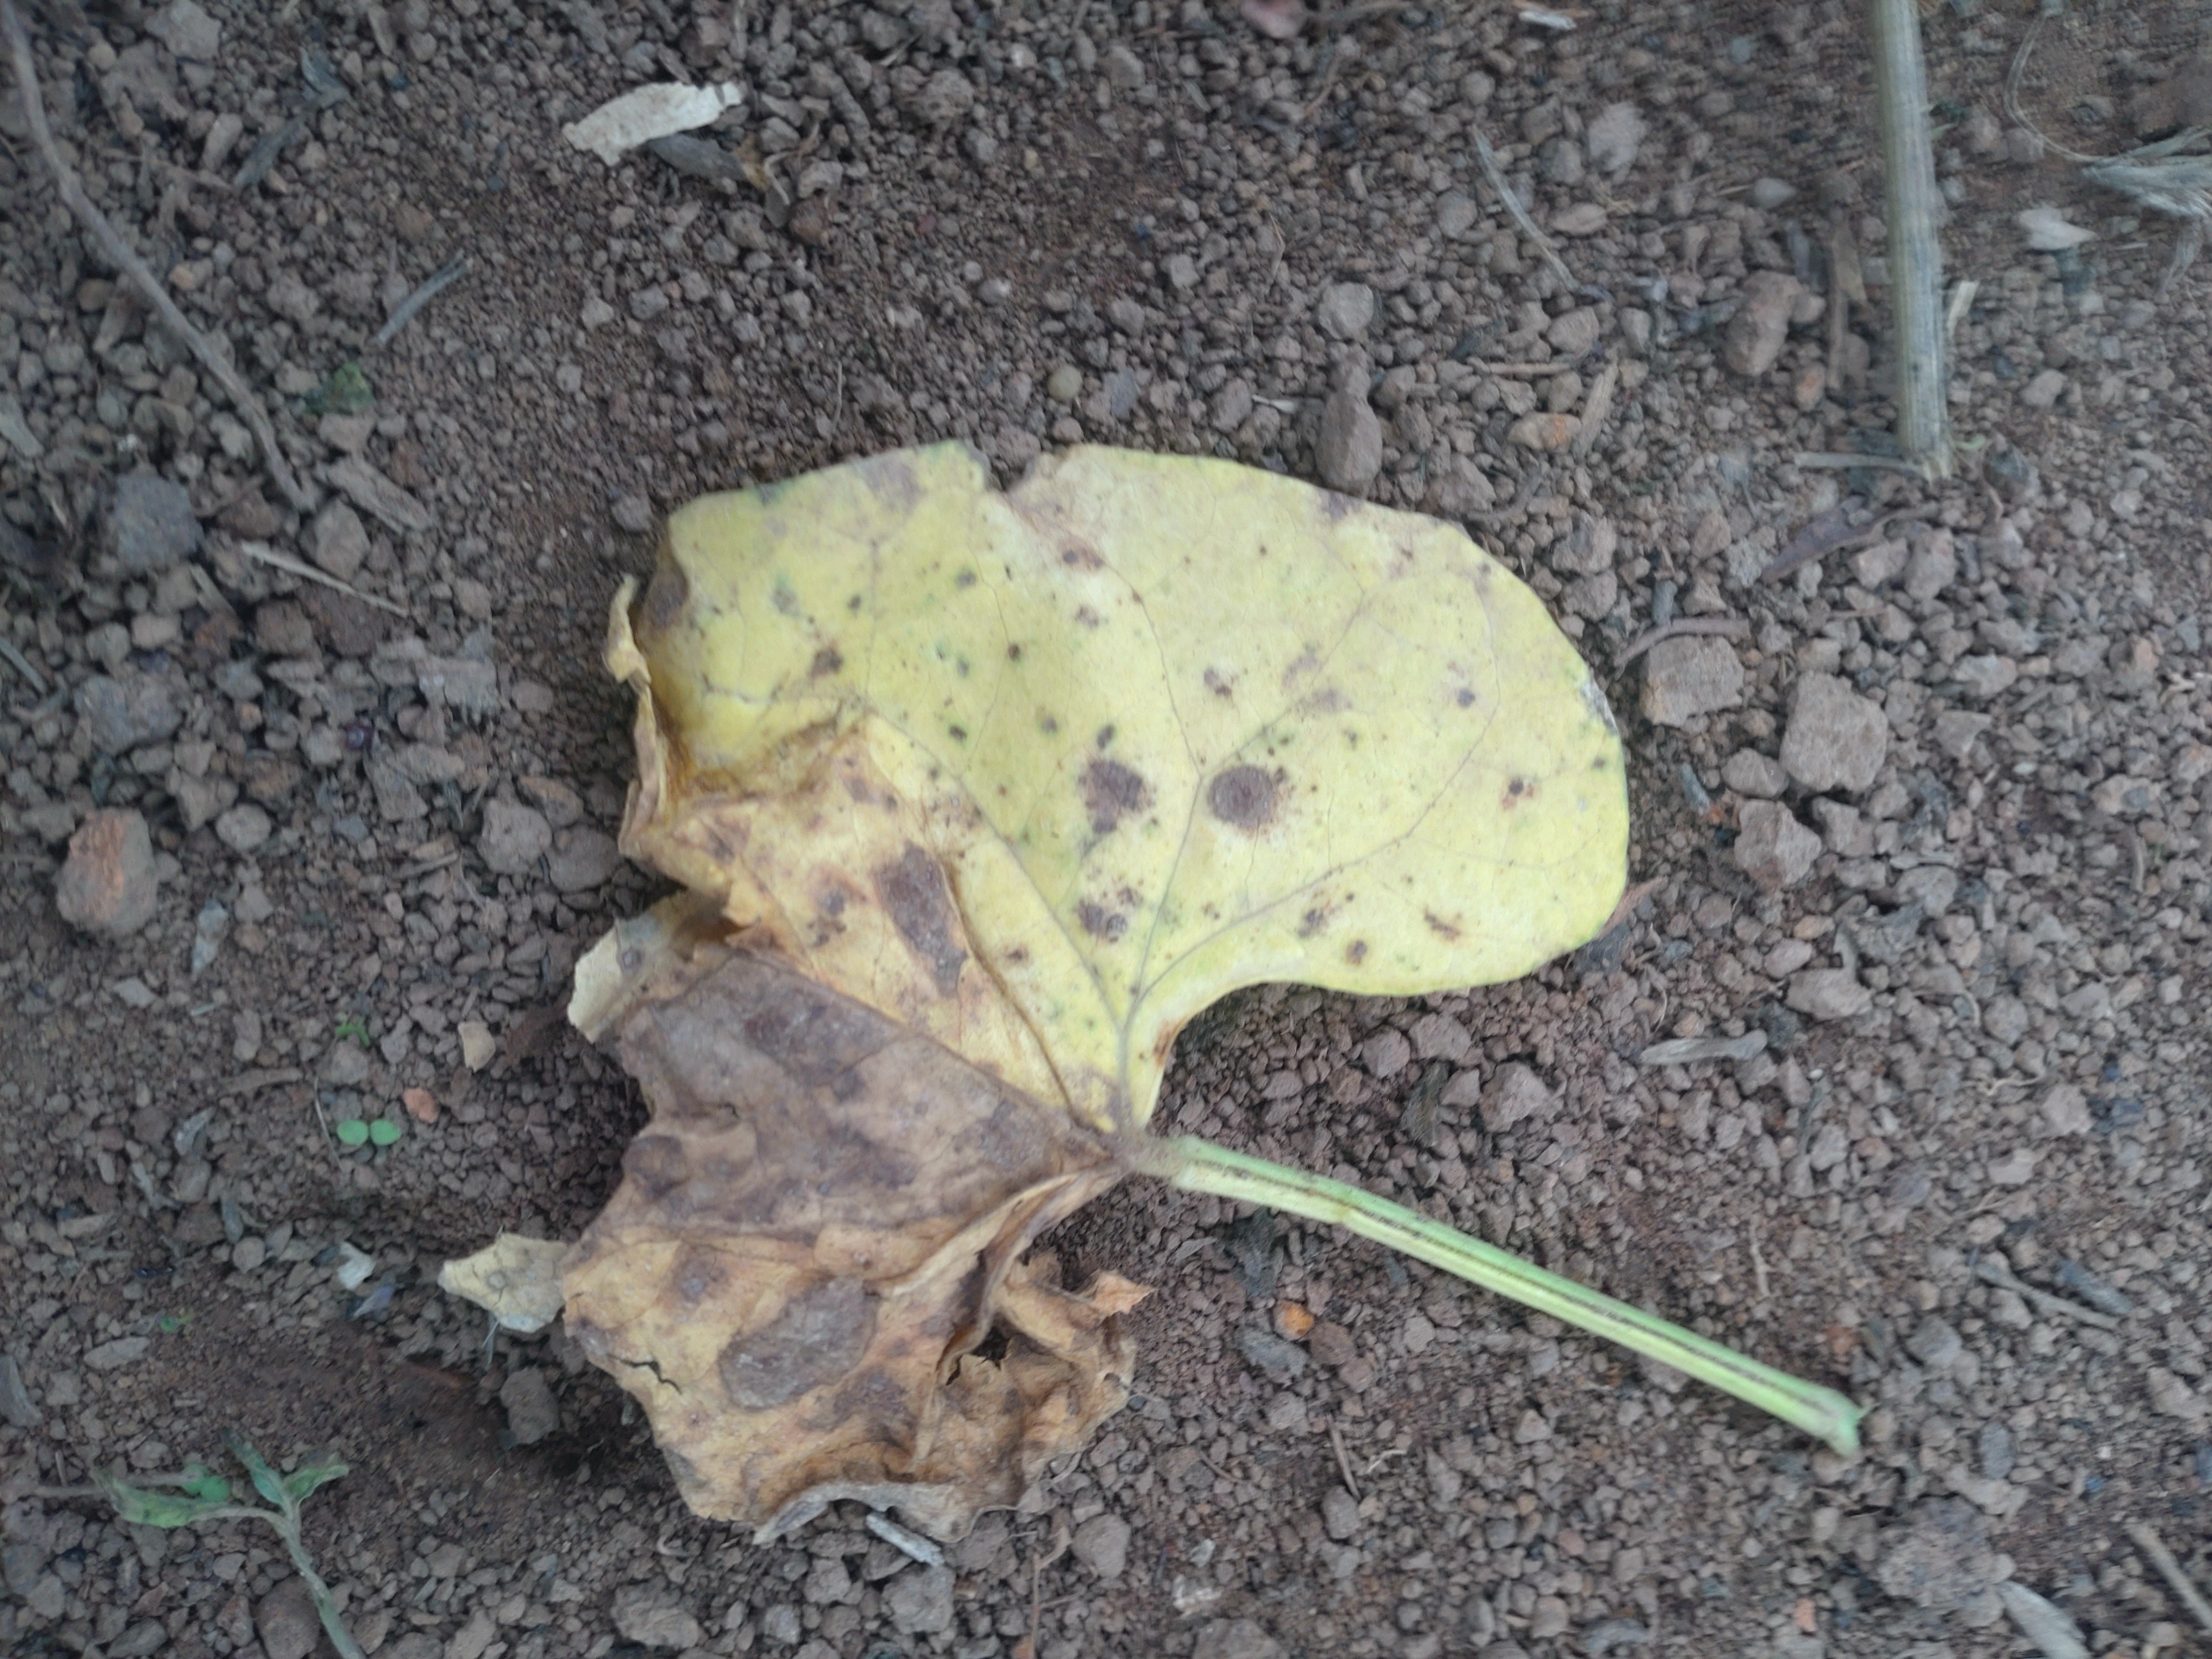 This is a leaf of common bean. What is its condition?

anthracnose
